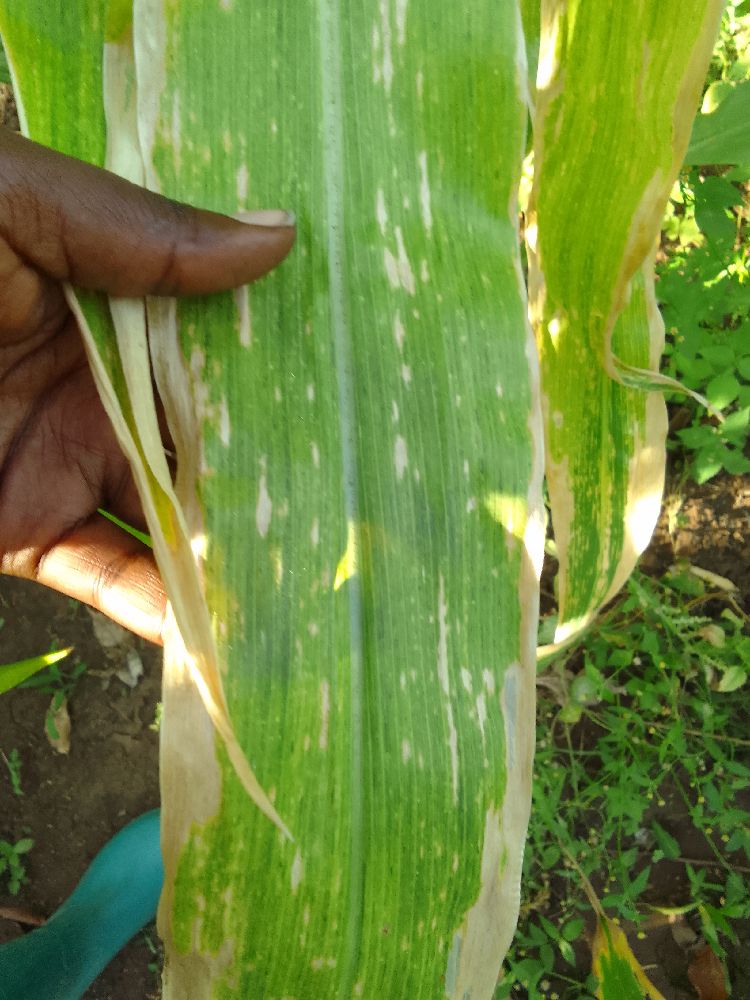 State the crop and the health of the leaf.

maize, maize lethal necrosis
